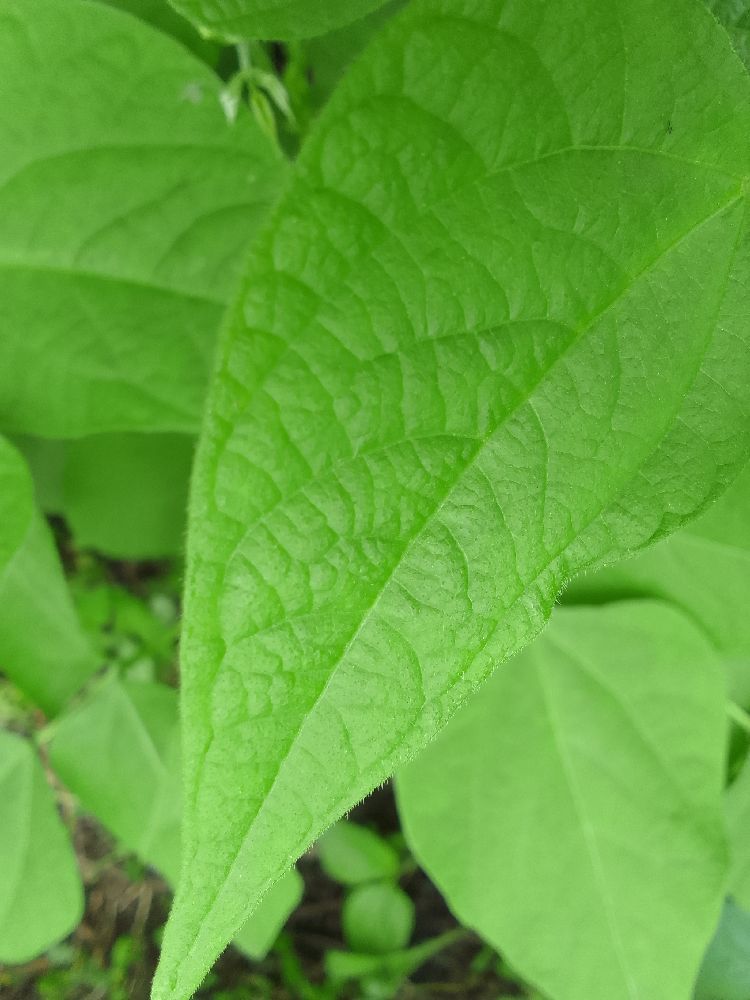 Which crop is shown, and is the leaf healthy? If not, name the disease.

common bean, healthy
